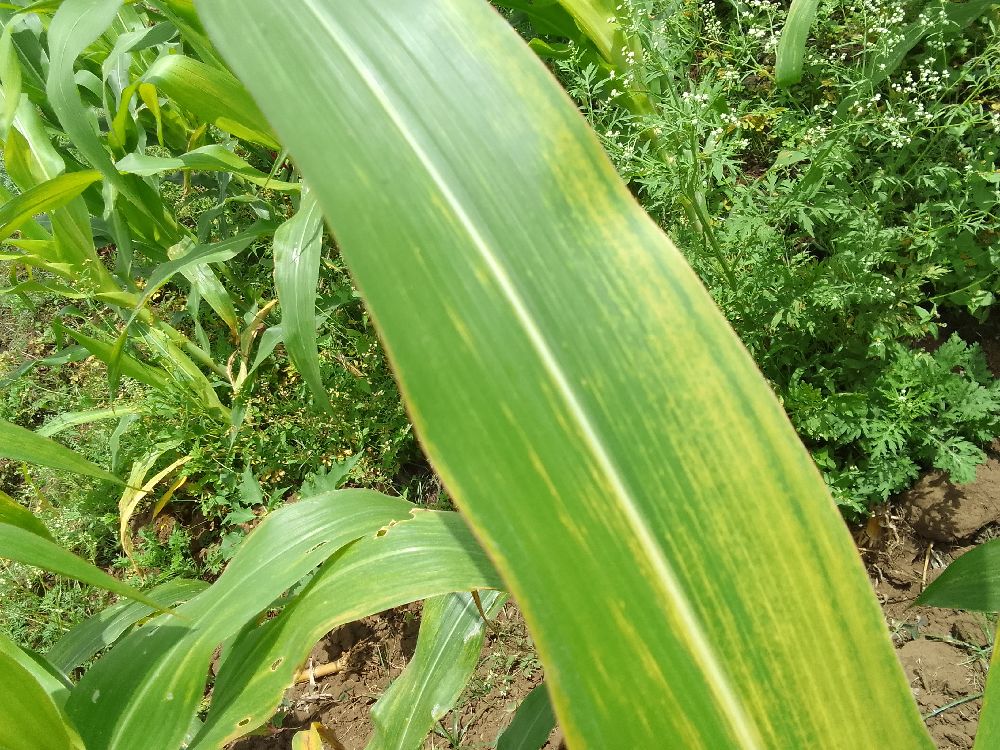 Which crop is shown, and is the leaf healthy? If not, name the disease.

maize, maize lethal necrosis
